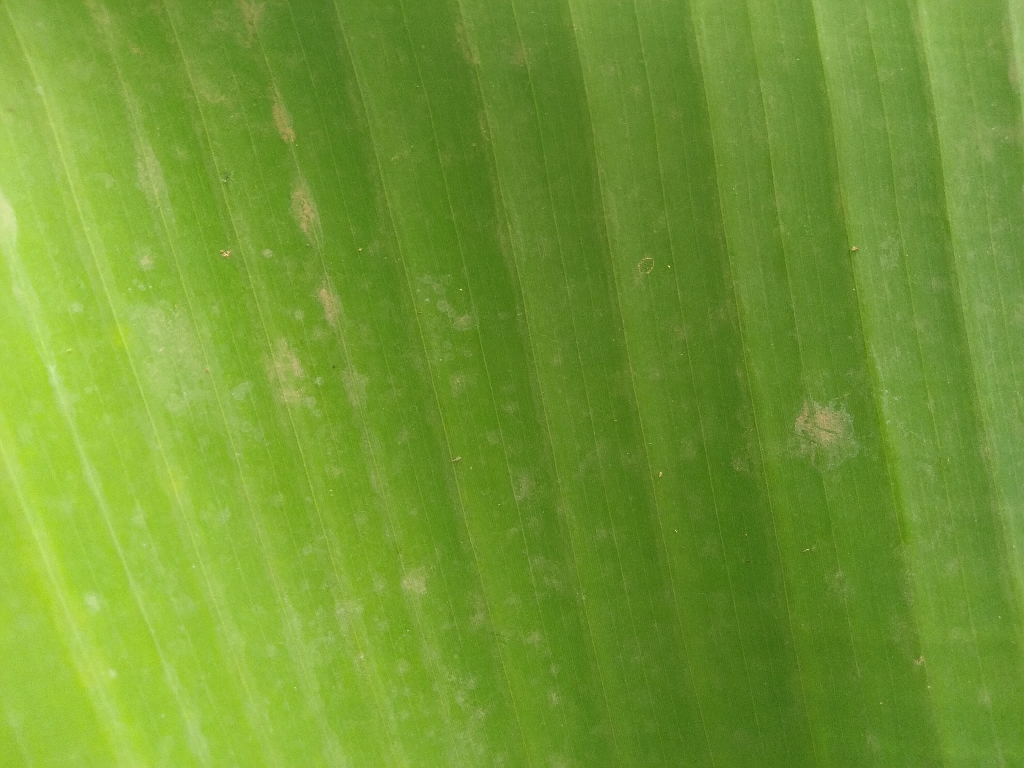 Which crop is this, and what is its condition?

banana, healthy
